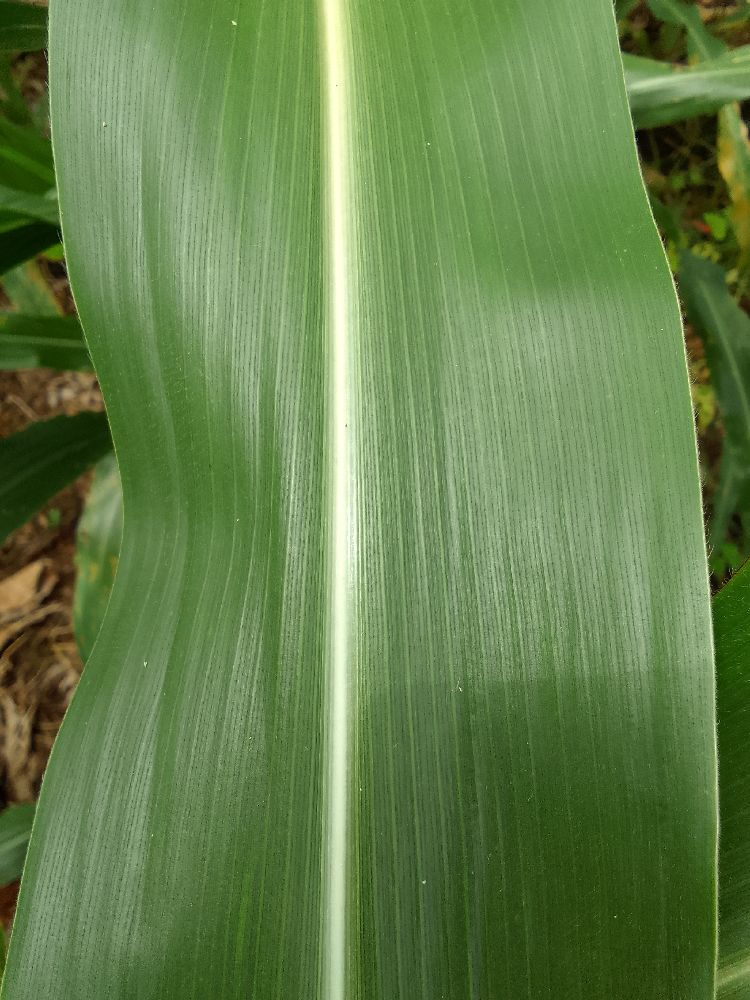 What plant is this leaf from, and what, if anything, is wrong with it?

maize, healthy
